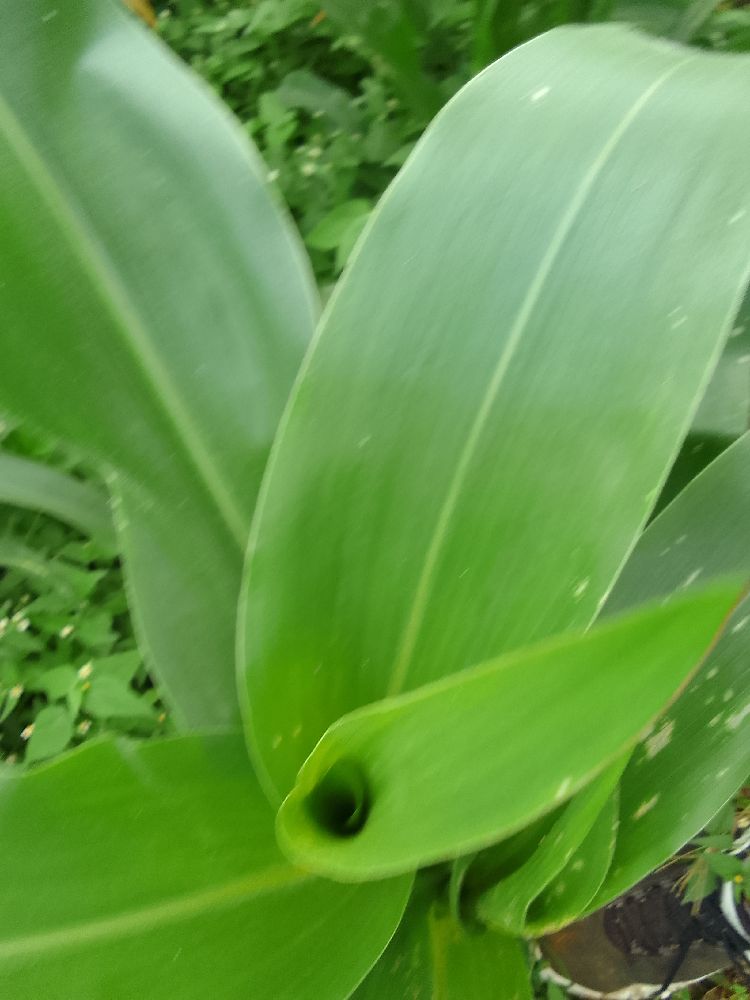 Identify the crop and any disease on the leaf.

maize, healthy
